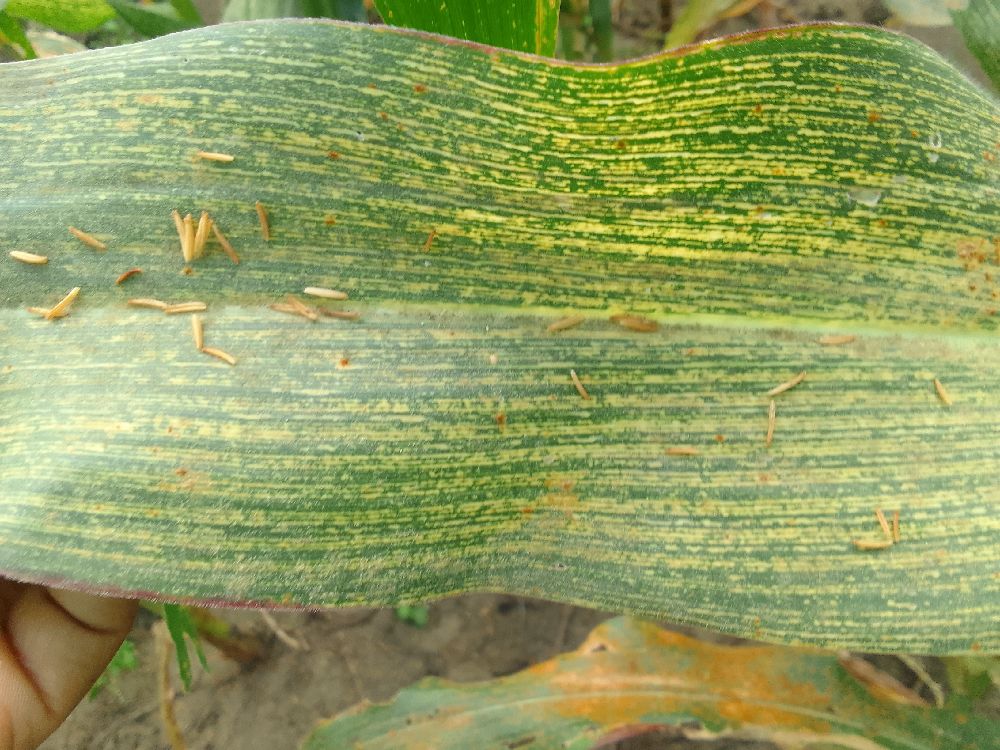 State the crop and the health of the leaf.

maize, maize streak virus
